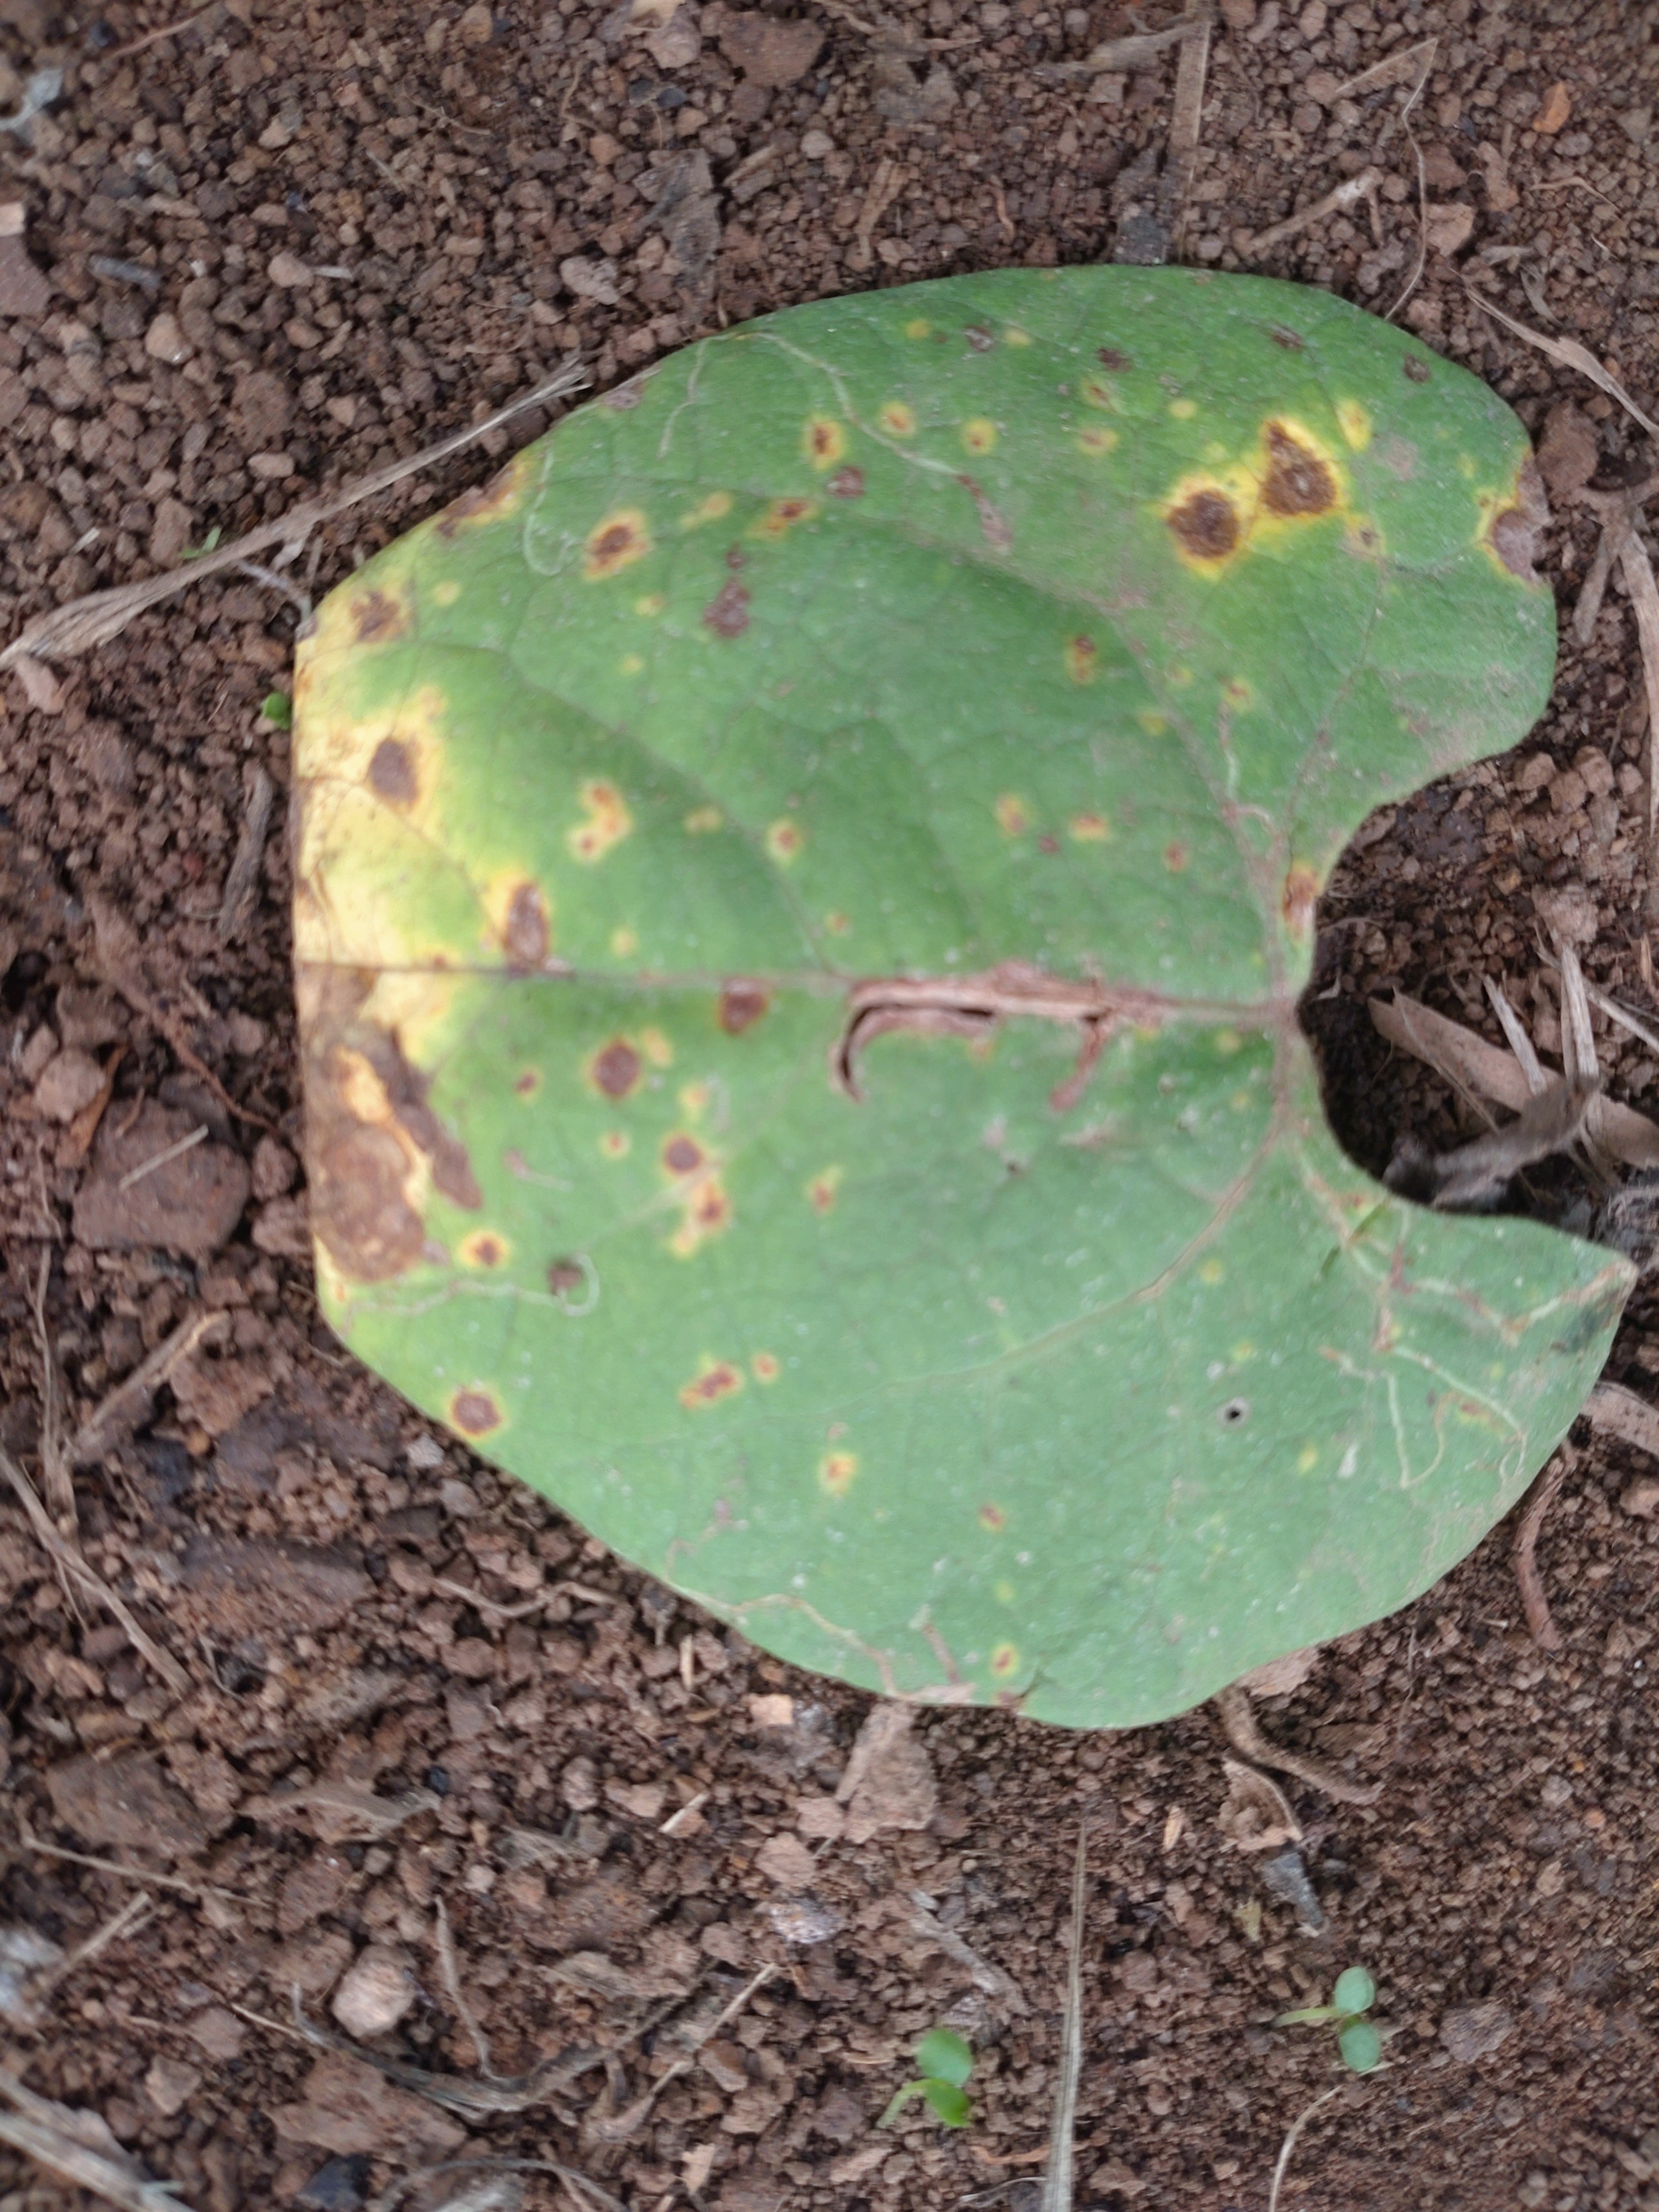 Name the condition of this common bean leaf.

rust
